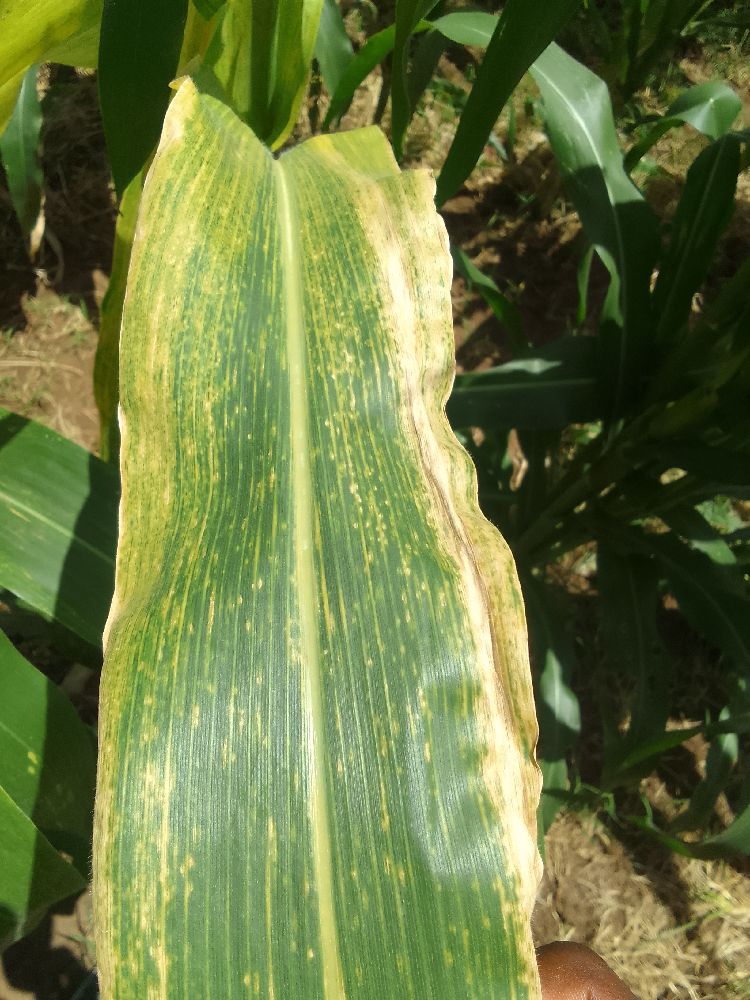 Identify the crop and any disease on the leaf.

maize, maize lethal necrosis
